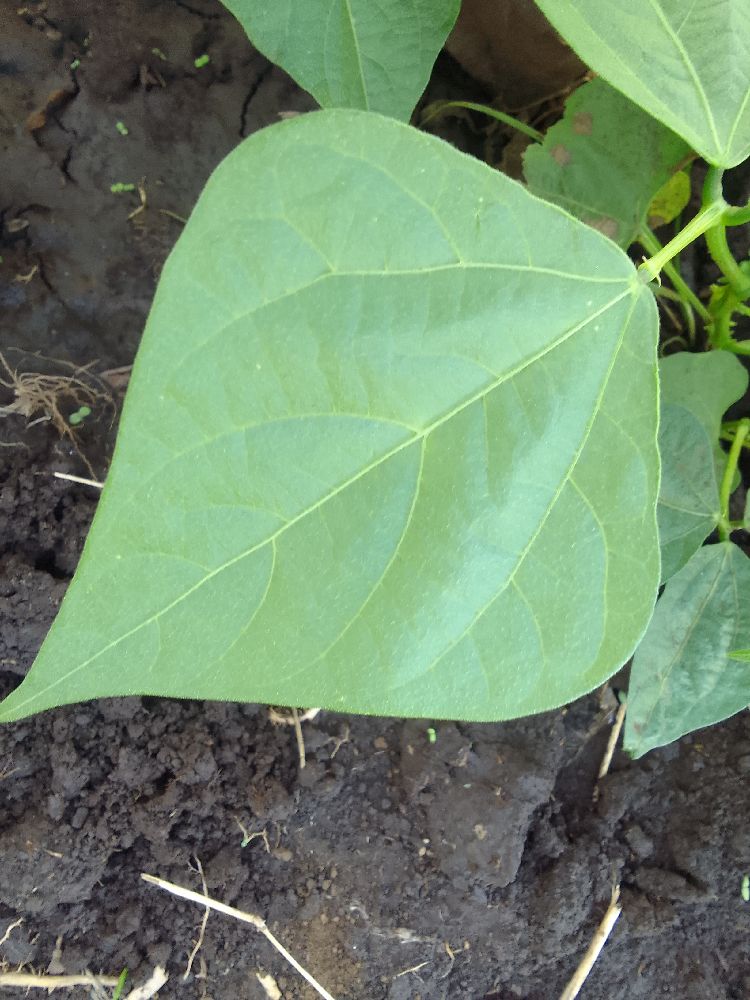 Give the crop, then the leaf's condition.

common bean, healthy
